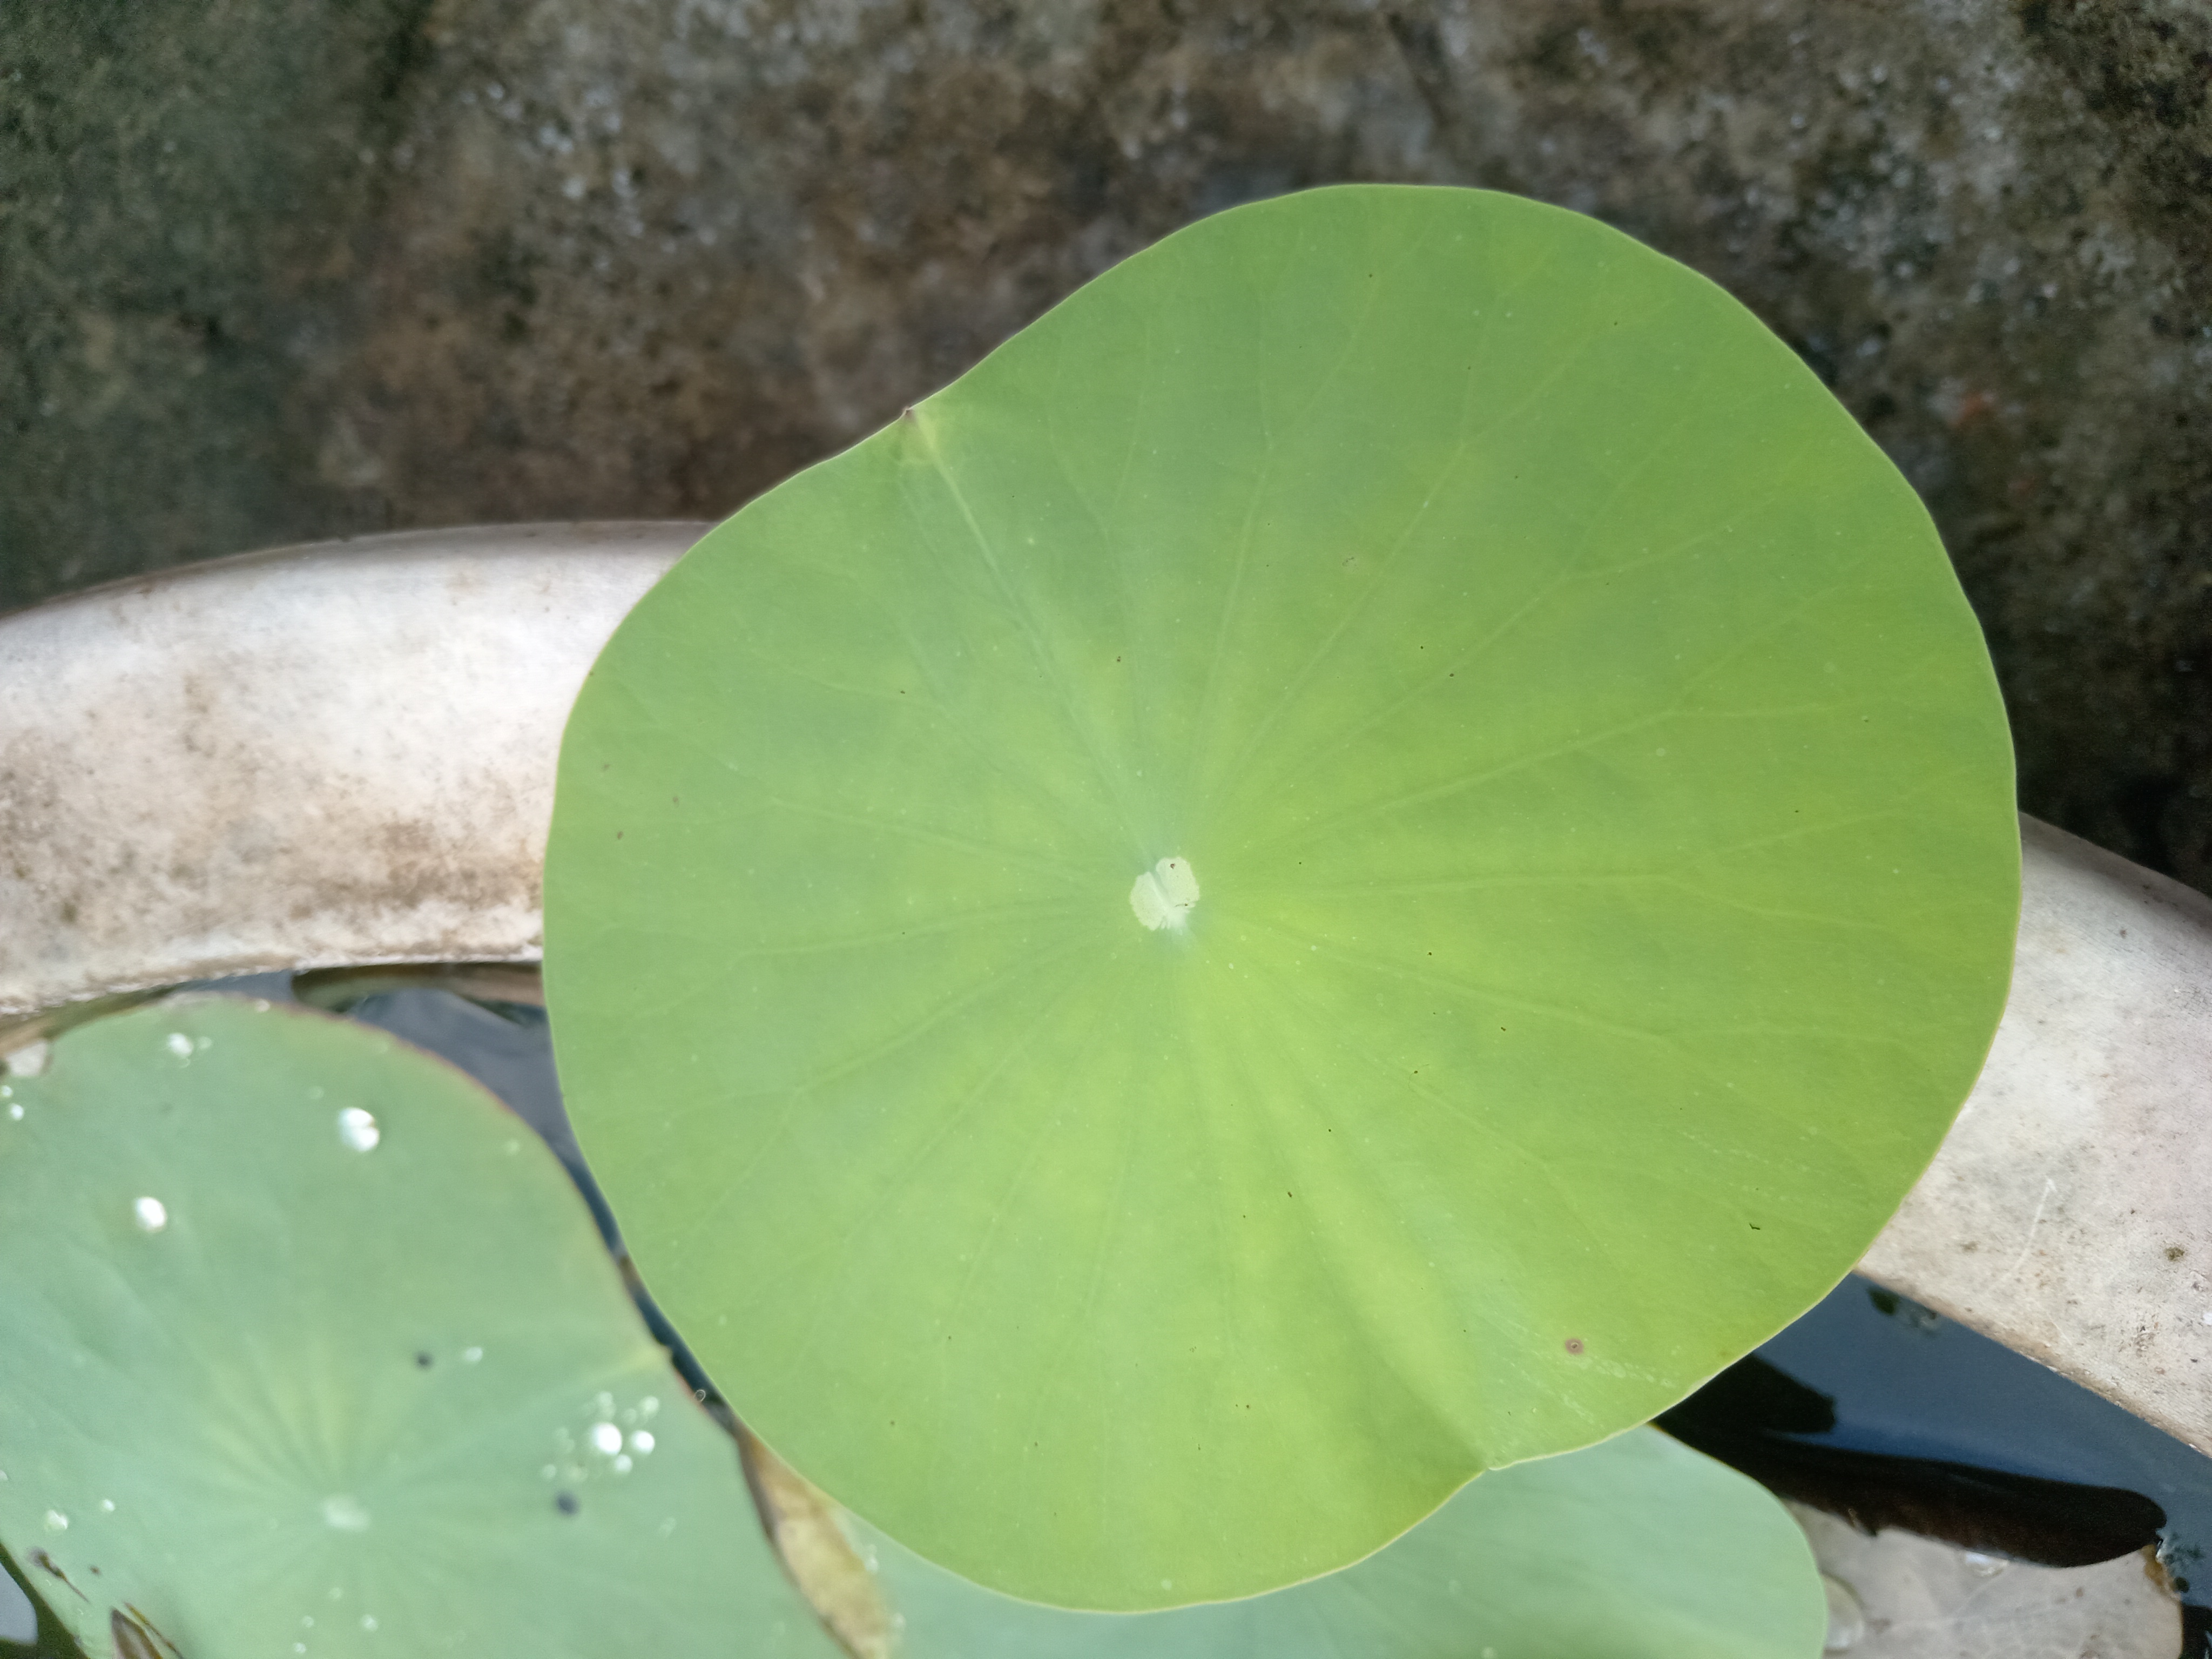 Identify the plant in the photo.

lotus
